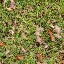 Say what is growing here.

grass
